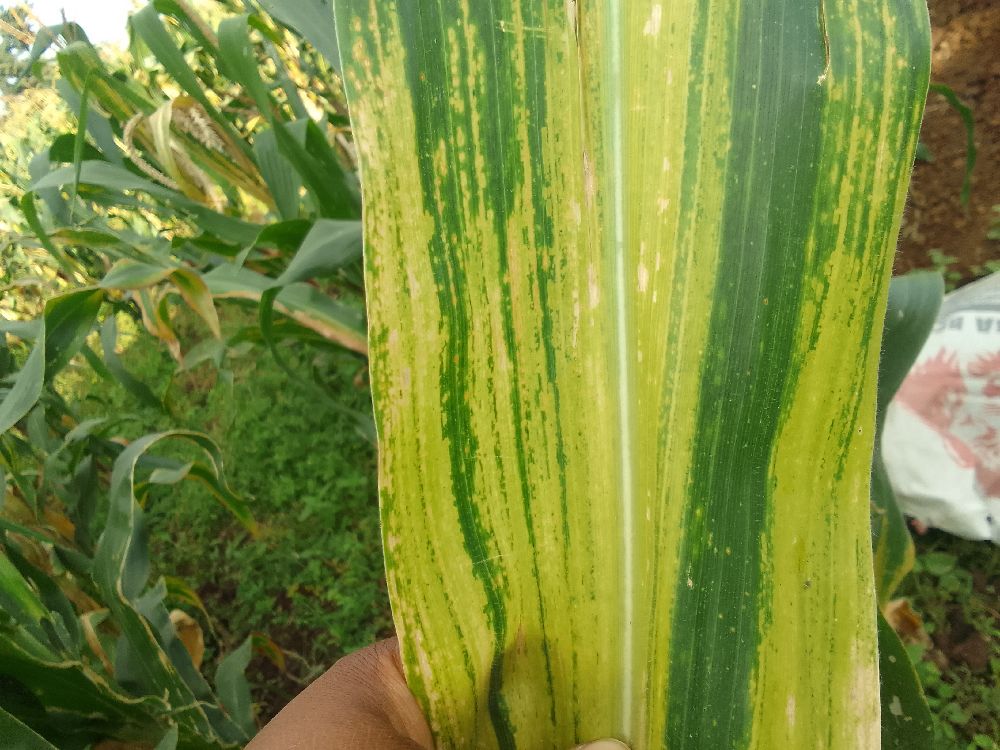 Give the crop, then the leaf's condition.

maize, maize lethal necrosis
